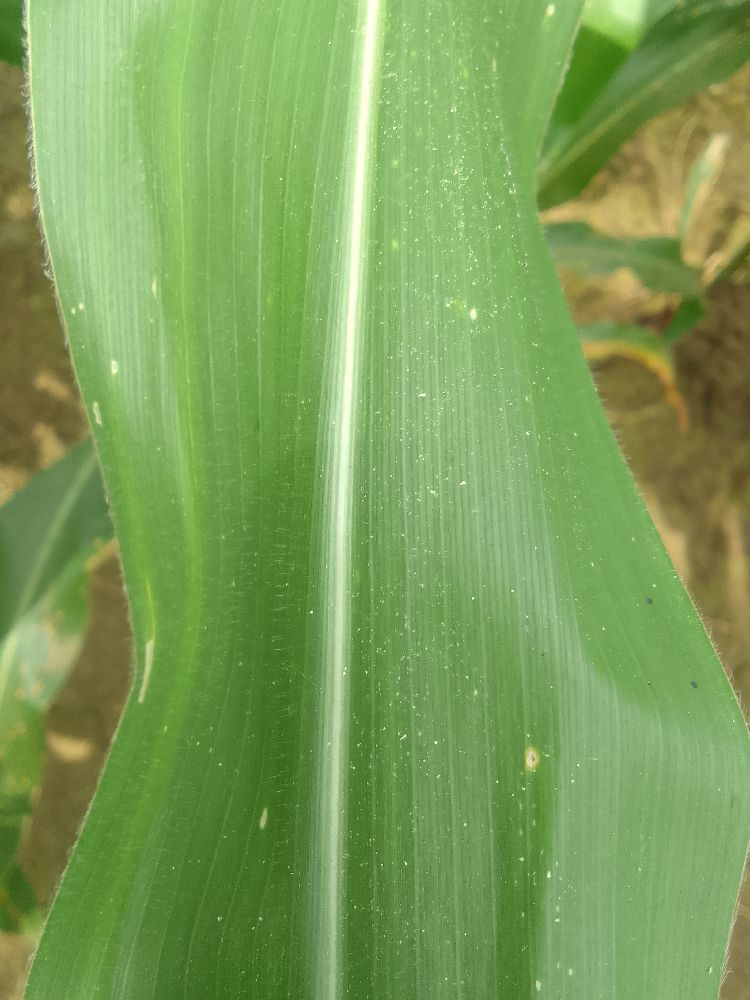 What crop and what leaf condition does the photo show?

maize, healthy
